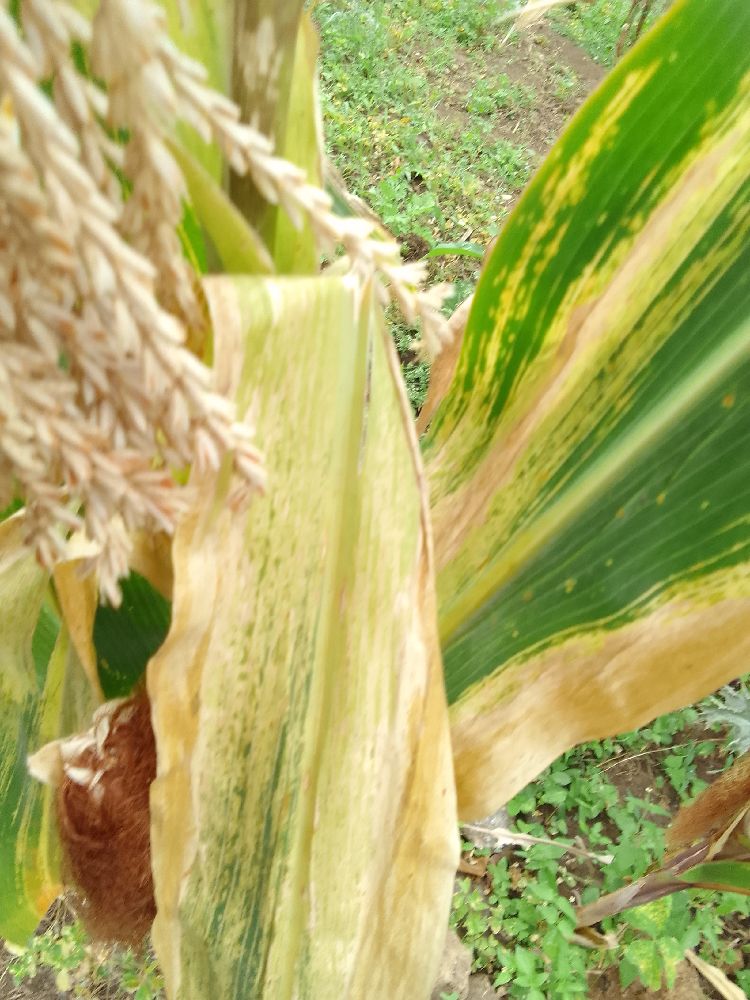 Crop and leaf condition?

maize, maize lethal necrosis
